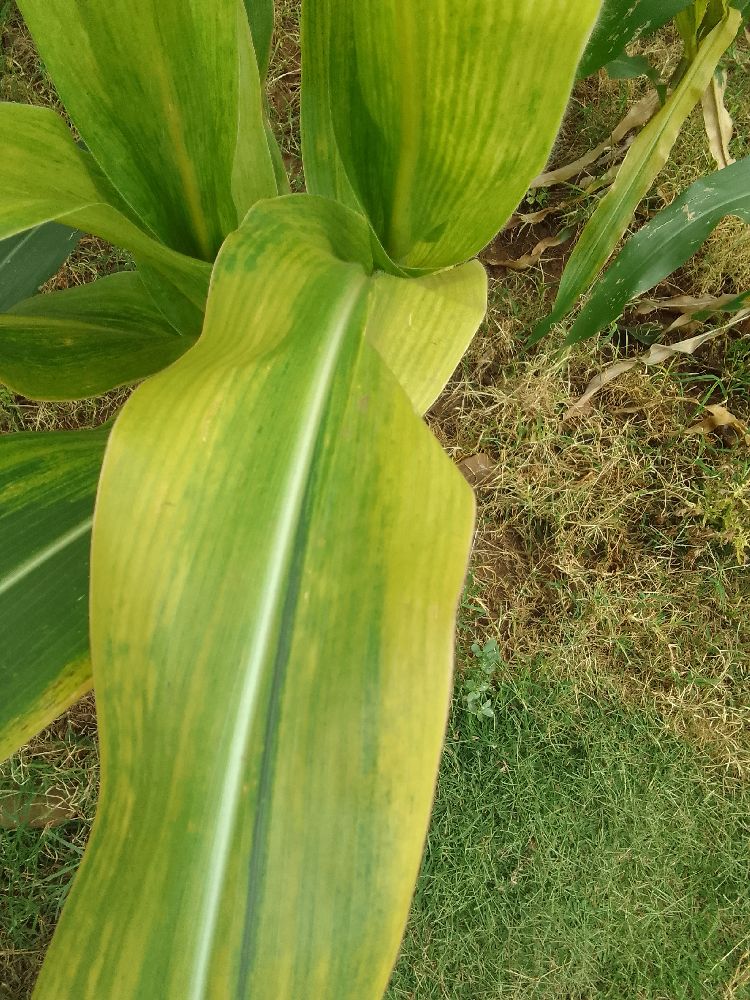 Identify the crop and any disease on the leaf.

maize, maize lethal necrosis
